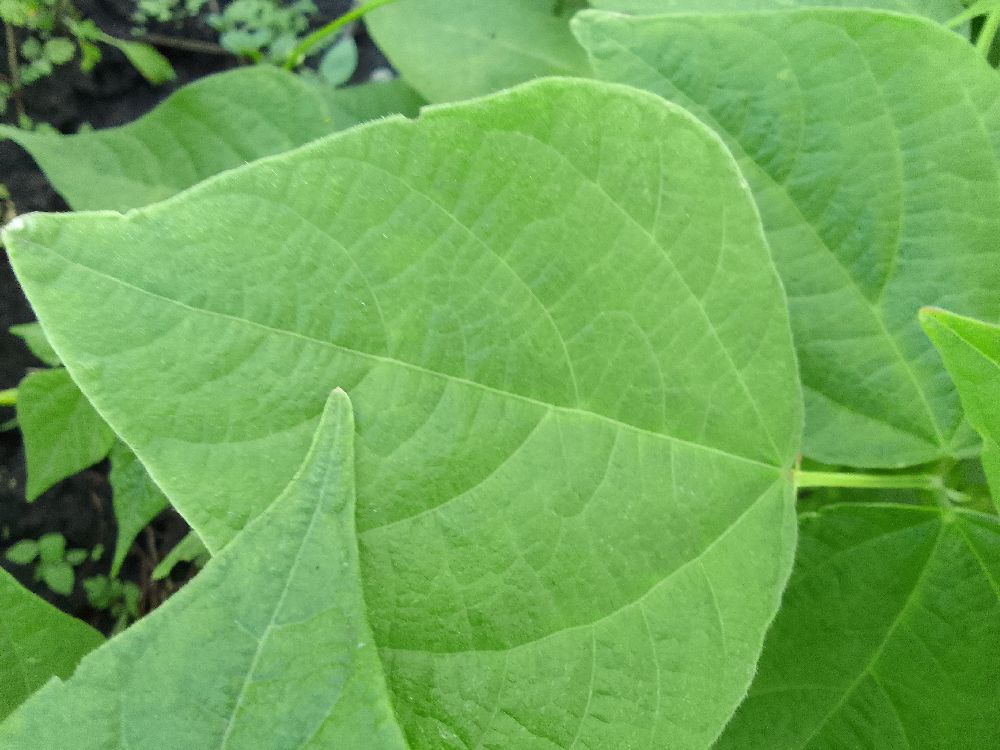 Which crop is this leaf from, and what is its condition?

common bean, healthy
